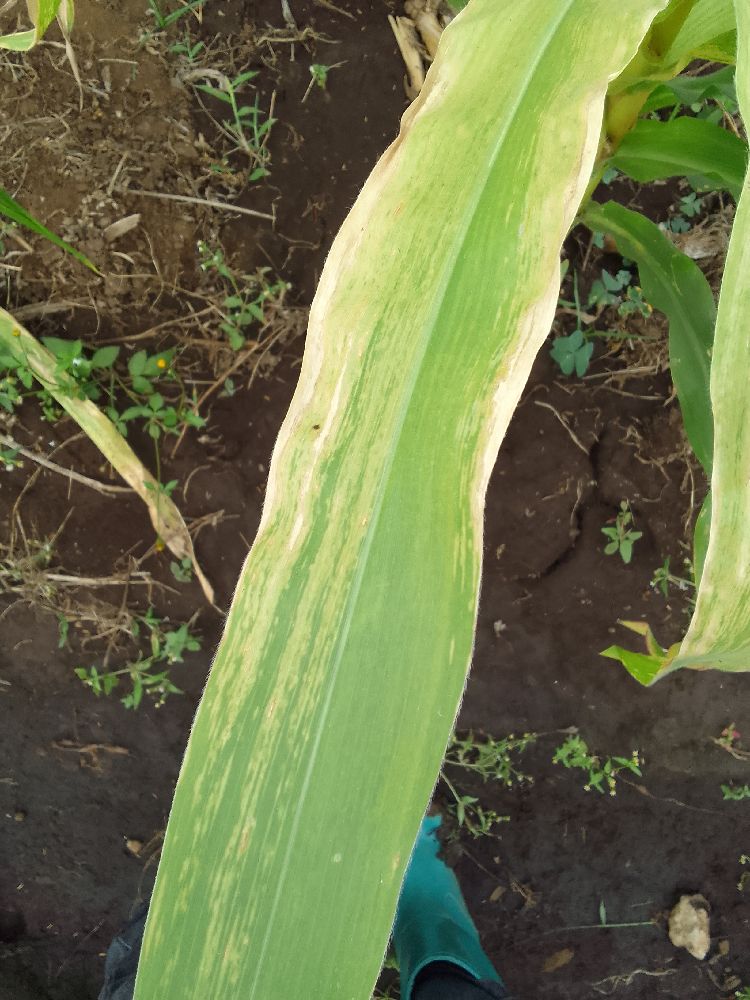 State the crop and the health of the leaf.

maize, maize lethal necrosis
